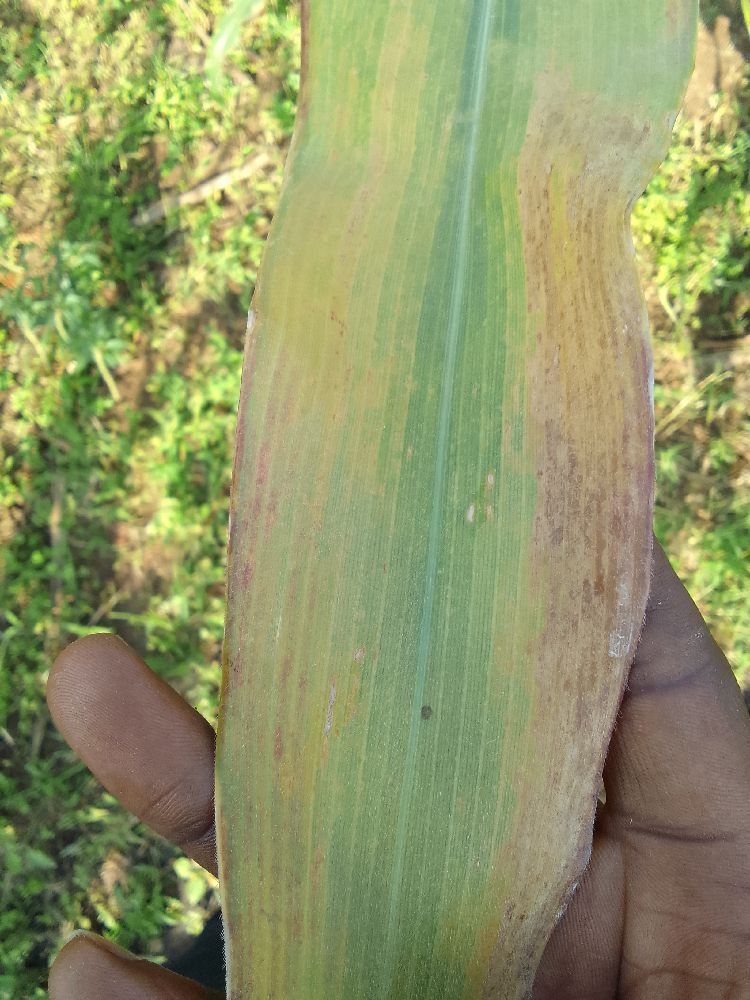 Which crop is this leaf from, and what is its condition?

maize, maize lethal necrosis
